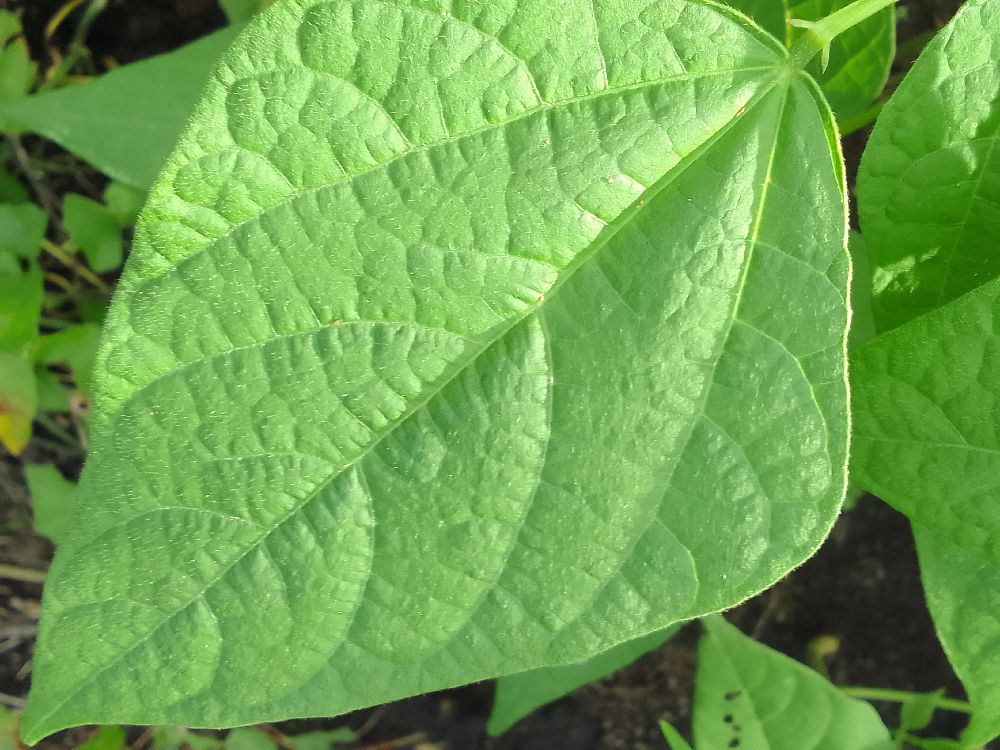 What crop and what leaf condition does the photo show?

common bean, healthy
